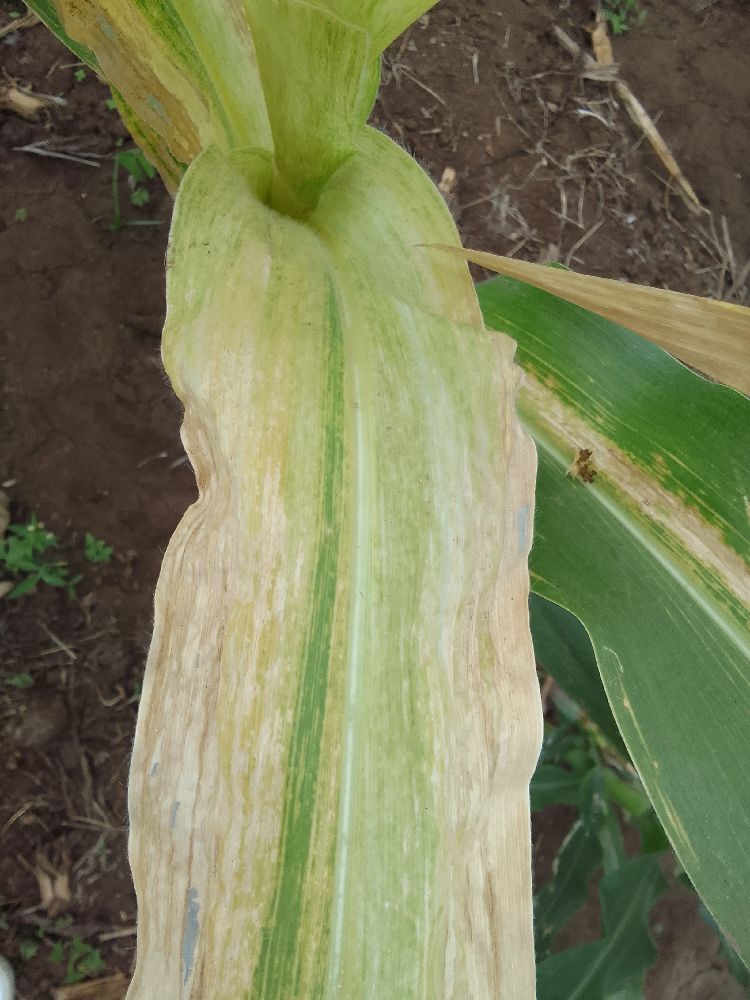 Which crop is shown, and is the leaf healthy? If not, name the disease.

maize, maize lethal necrosis
